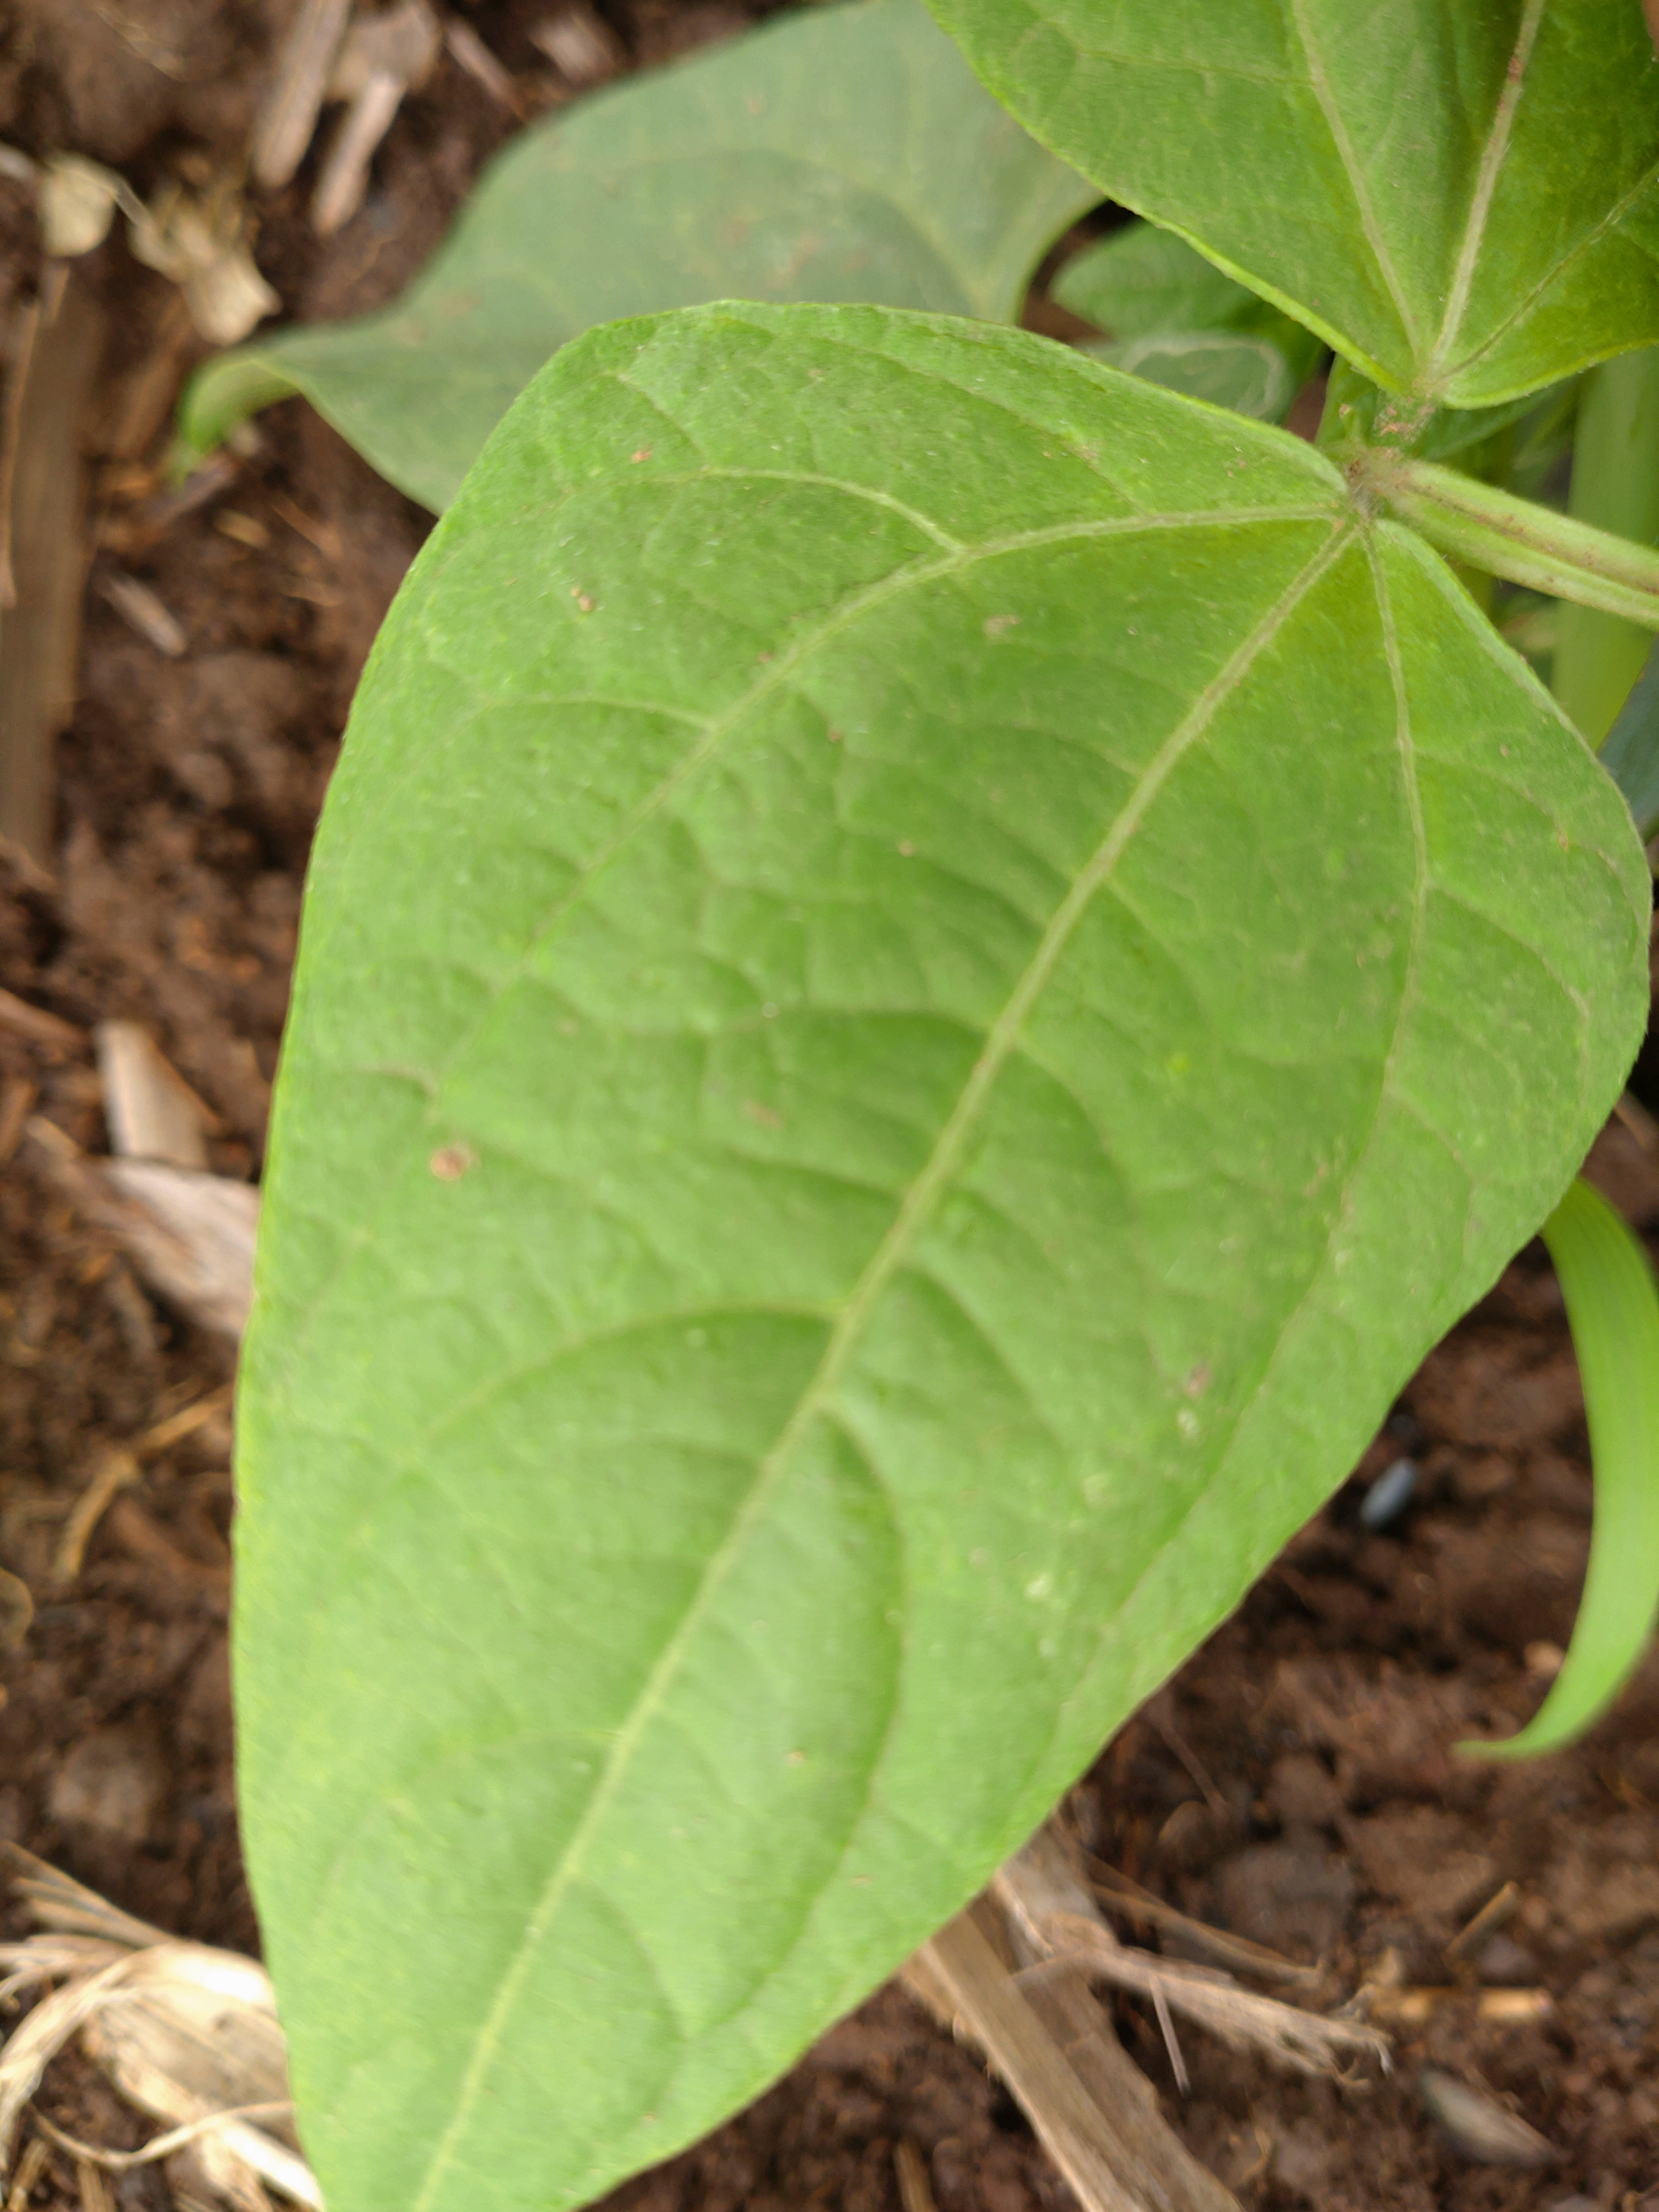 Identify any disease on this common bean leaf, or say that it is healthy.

healthy
